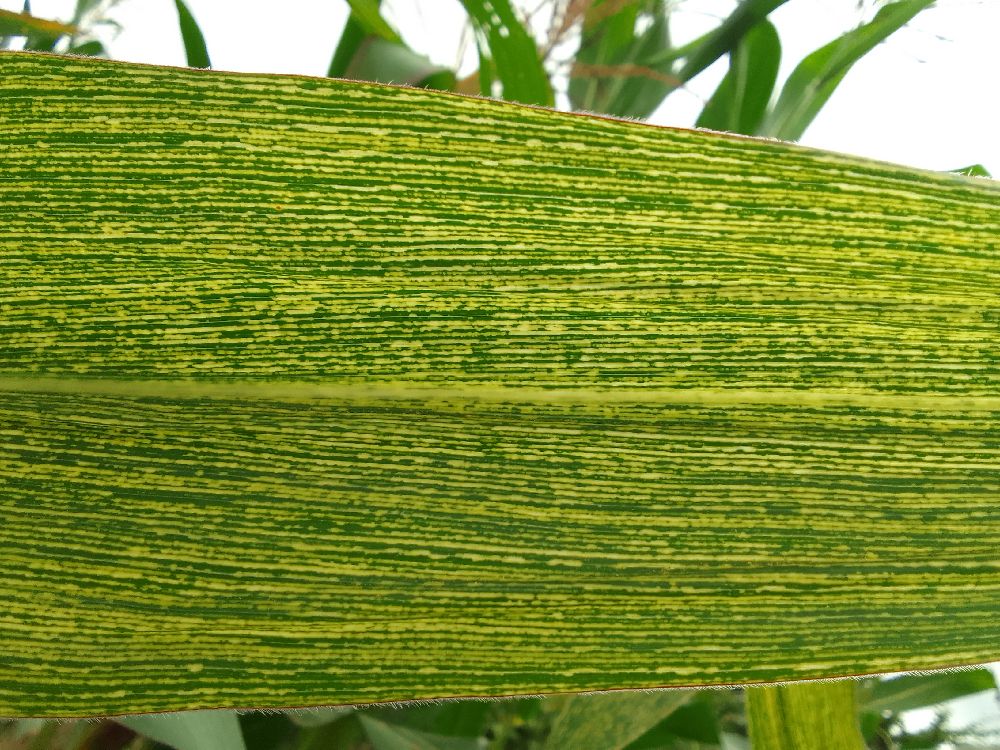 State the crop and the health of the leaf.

maize, maize streak virus
